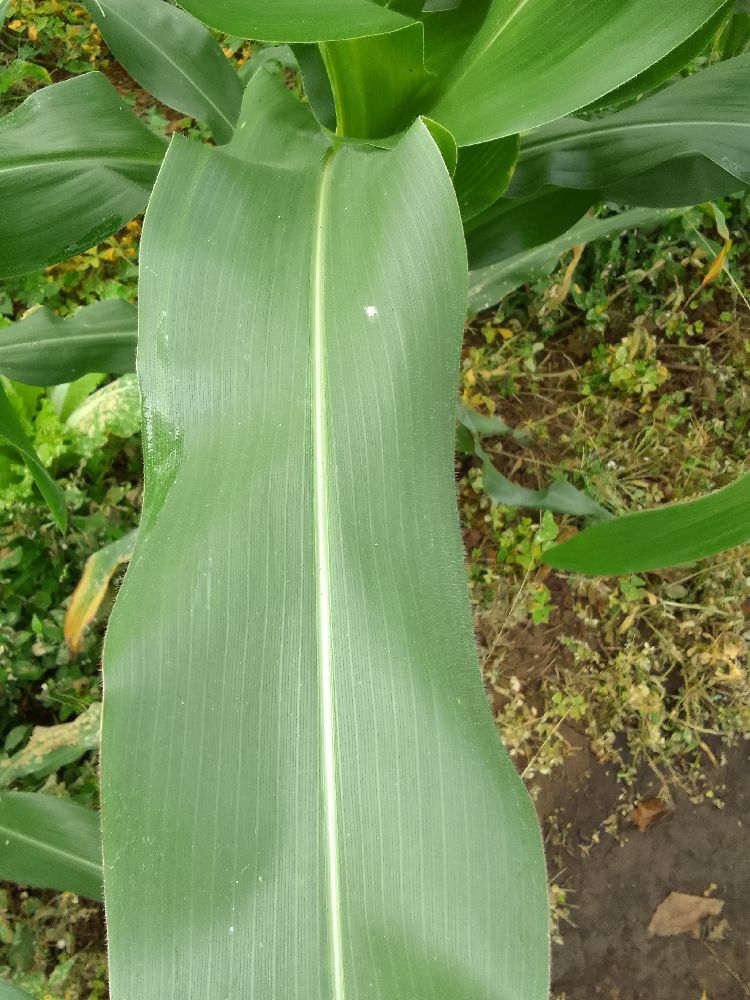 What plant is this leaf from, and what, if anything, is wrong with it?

maize, healthy
